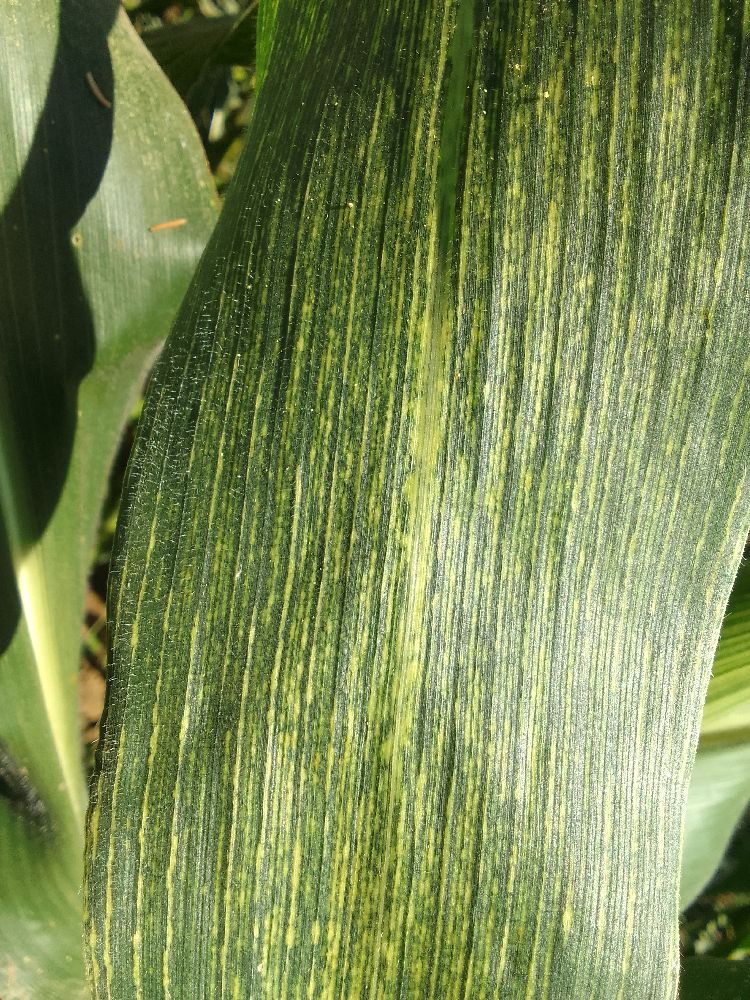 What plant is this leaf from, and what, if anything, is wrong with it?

maize, maize streak virus
